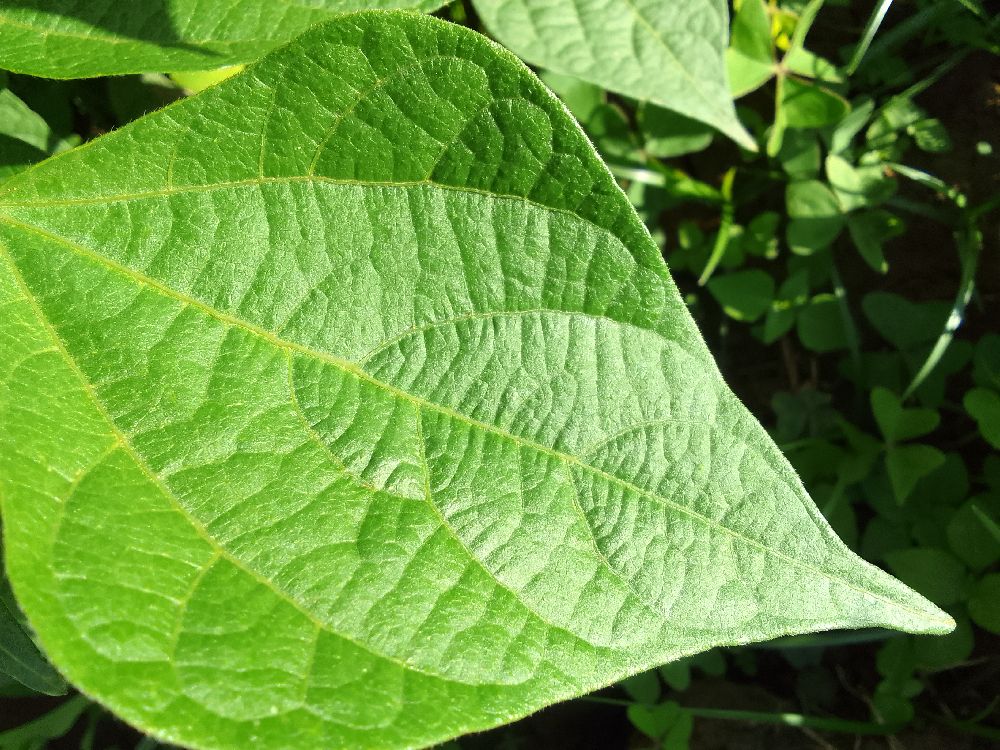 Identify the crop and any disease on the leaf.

common bean, healthy
